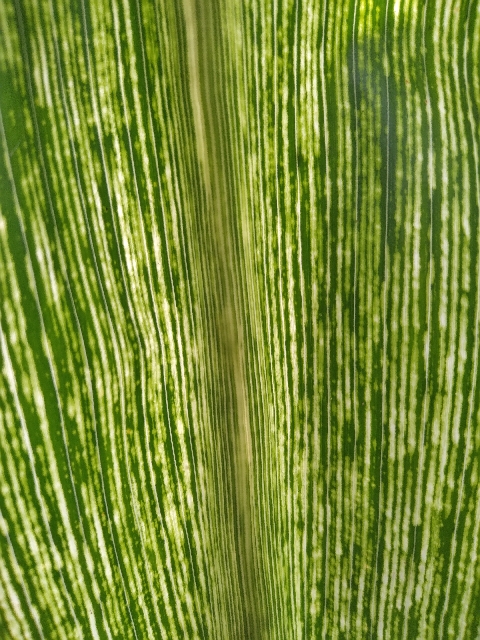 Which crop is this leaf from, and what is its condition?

maize, maize streak virus
